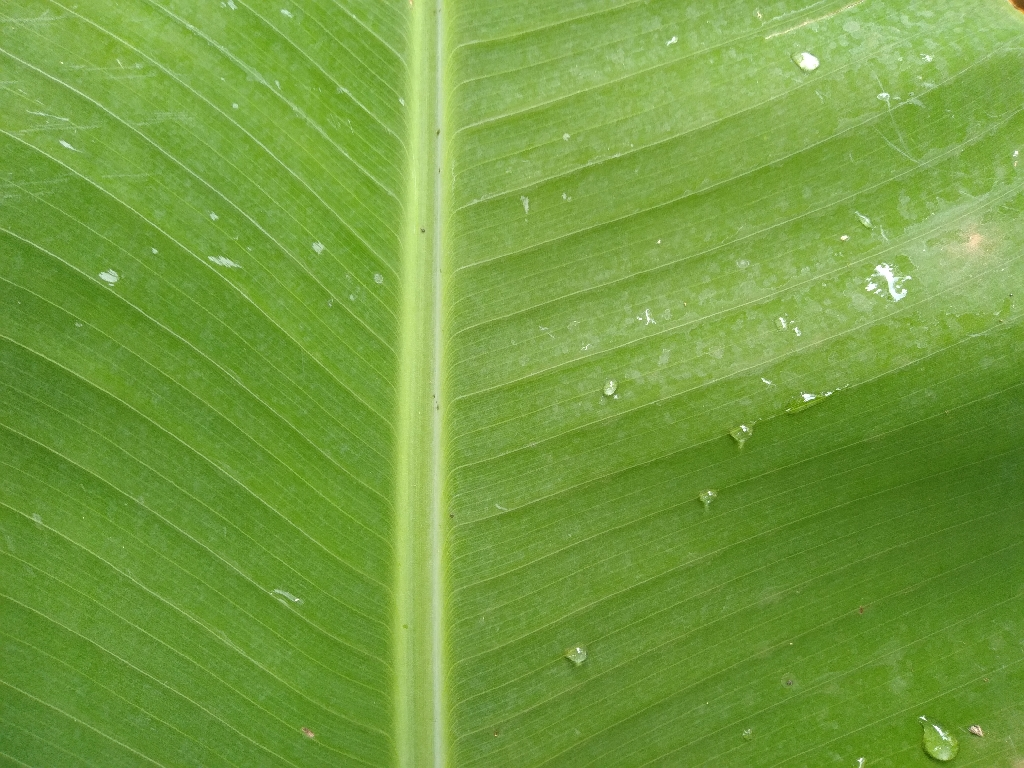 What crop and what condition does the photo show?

banana, healthy
